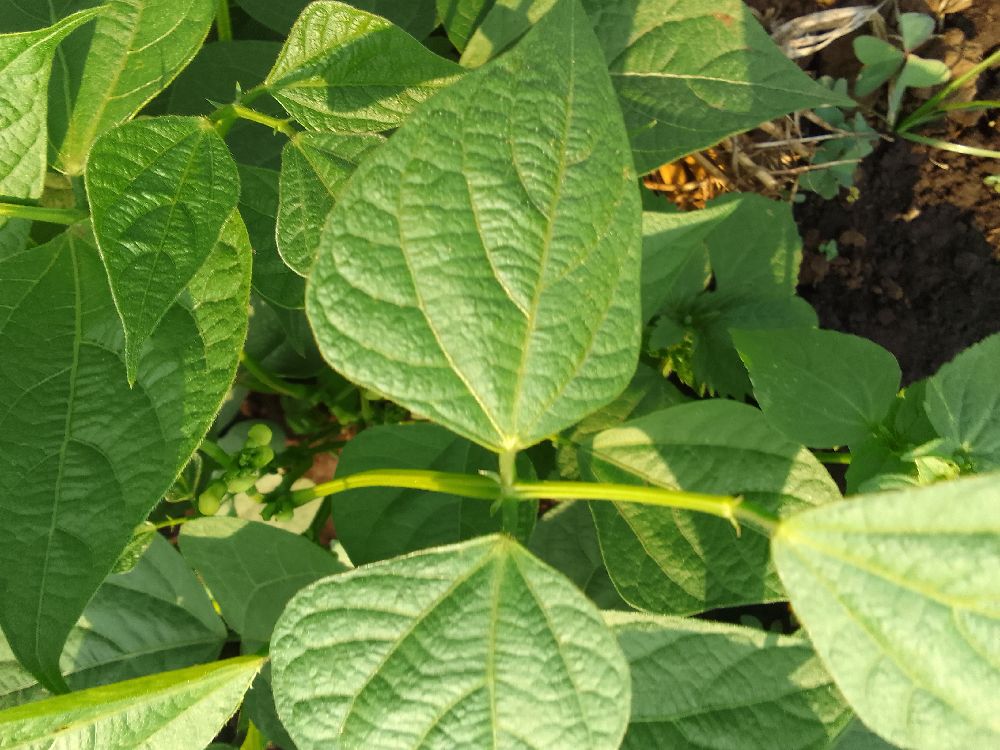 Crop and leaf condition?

common bean, healthy
